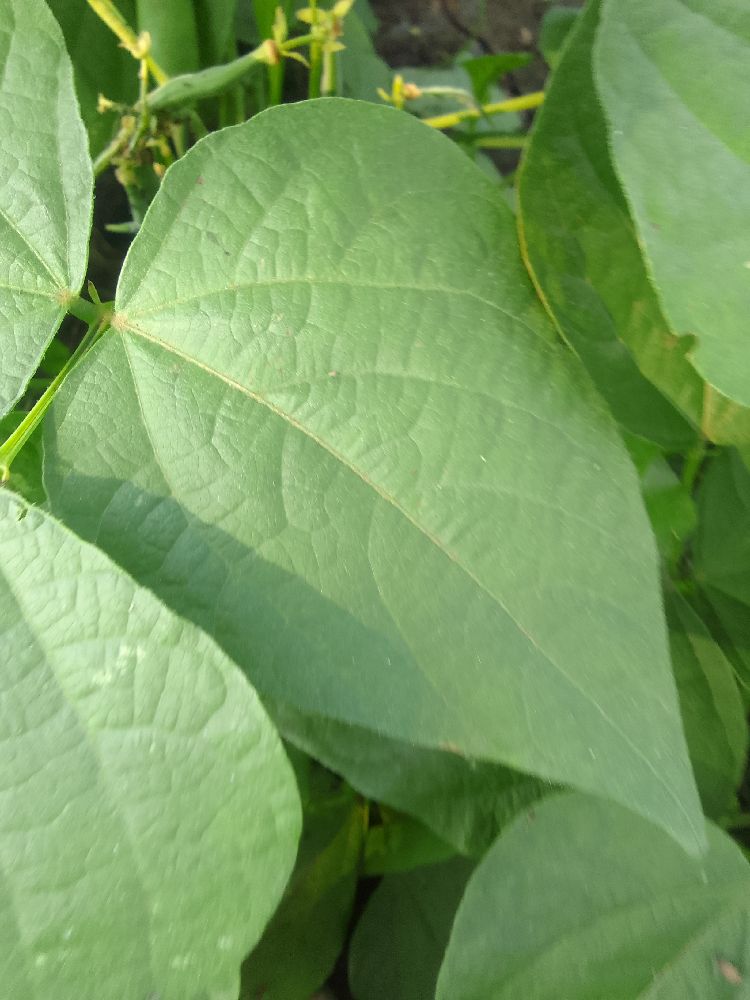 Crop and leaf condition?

common bean, healthy
